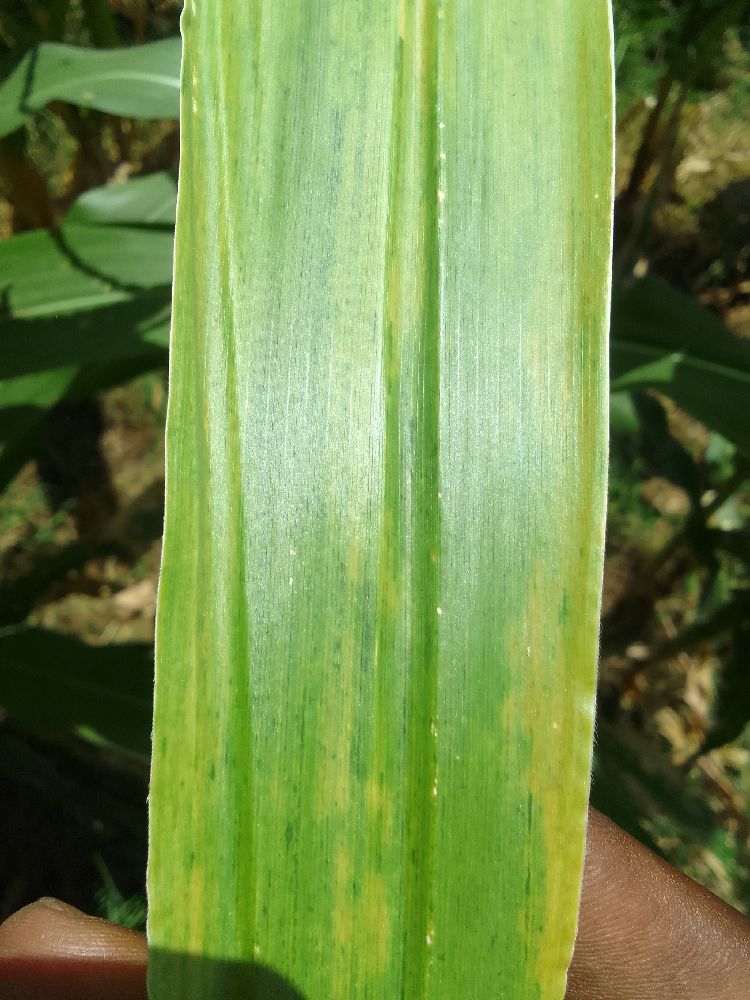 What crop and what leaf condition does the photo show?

maize, maize lethal necrosis
